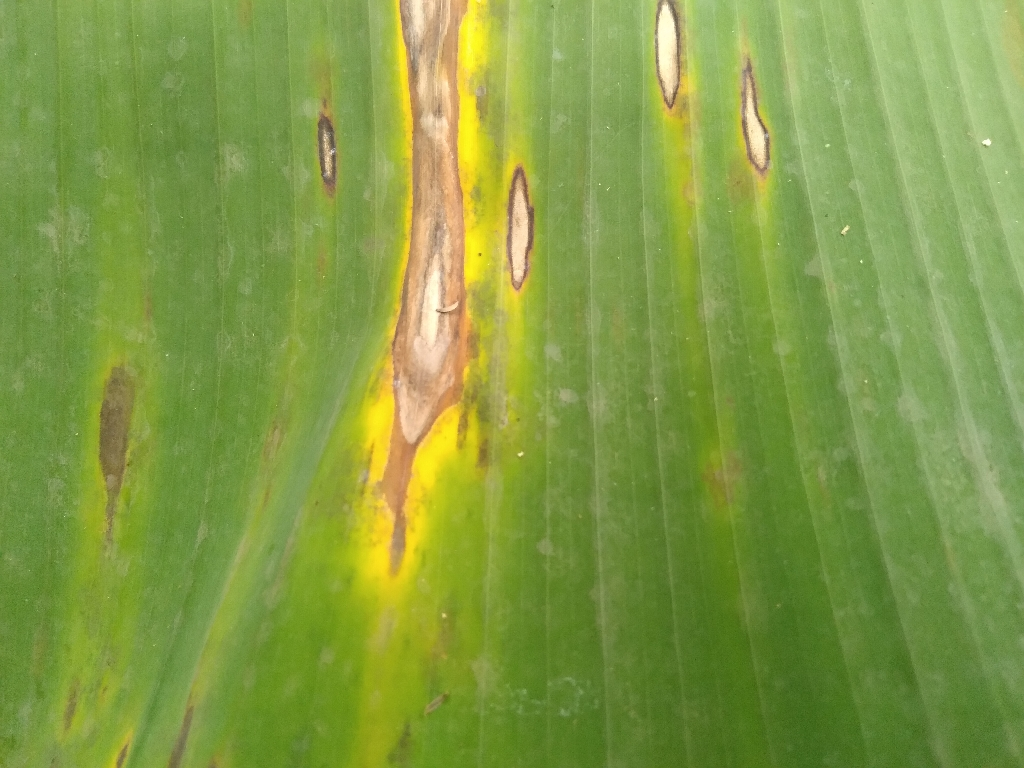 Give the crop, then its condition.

banana, black sigatoka
